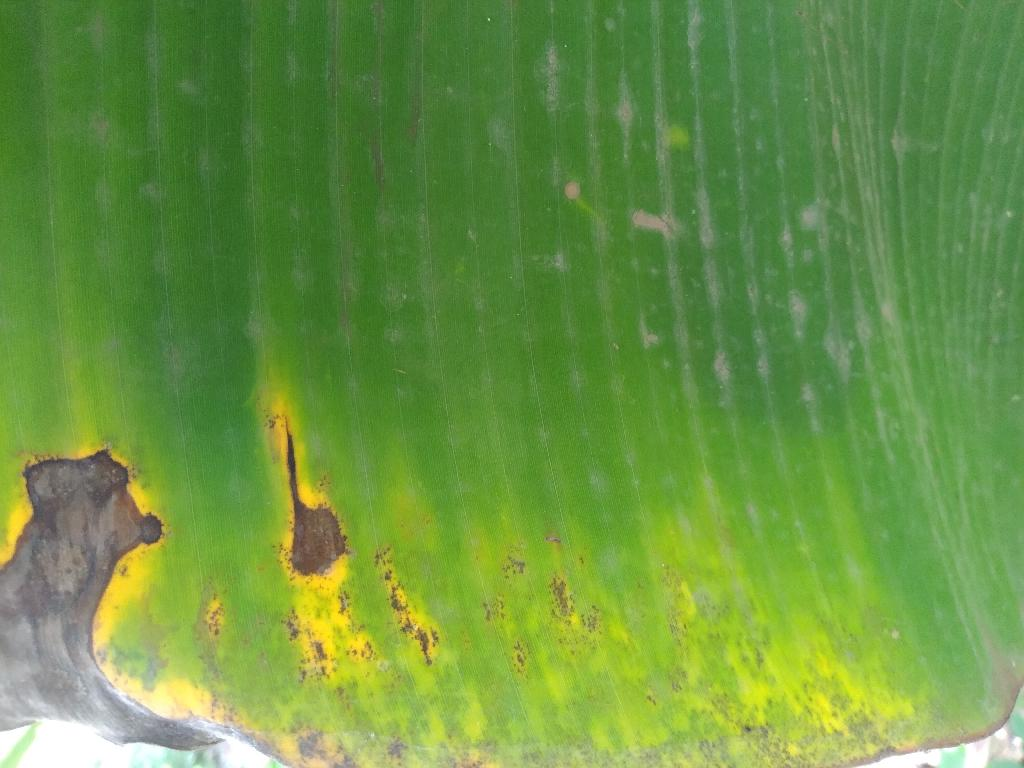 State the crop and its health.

banana, black sigatoka
